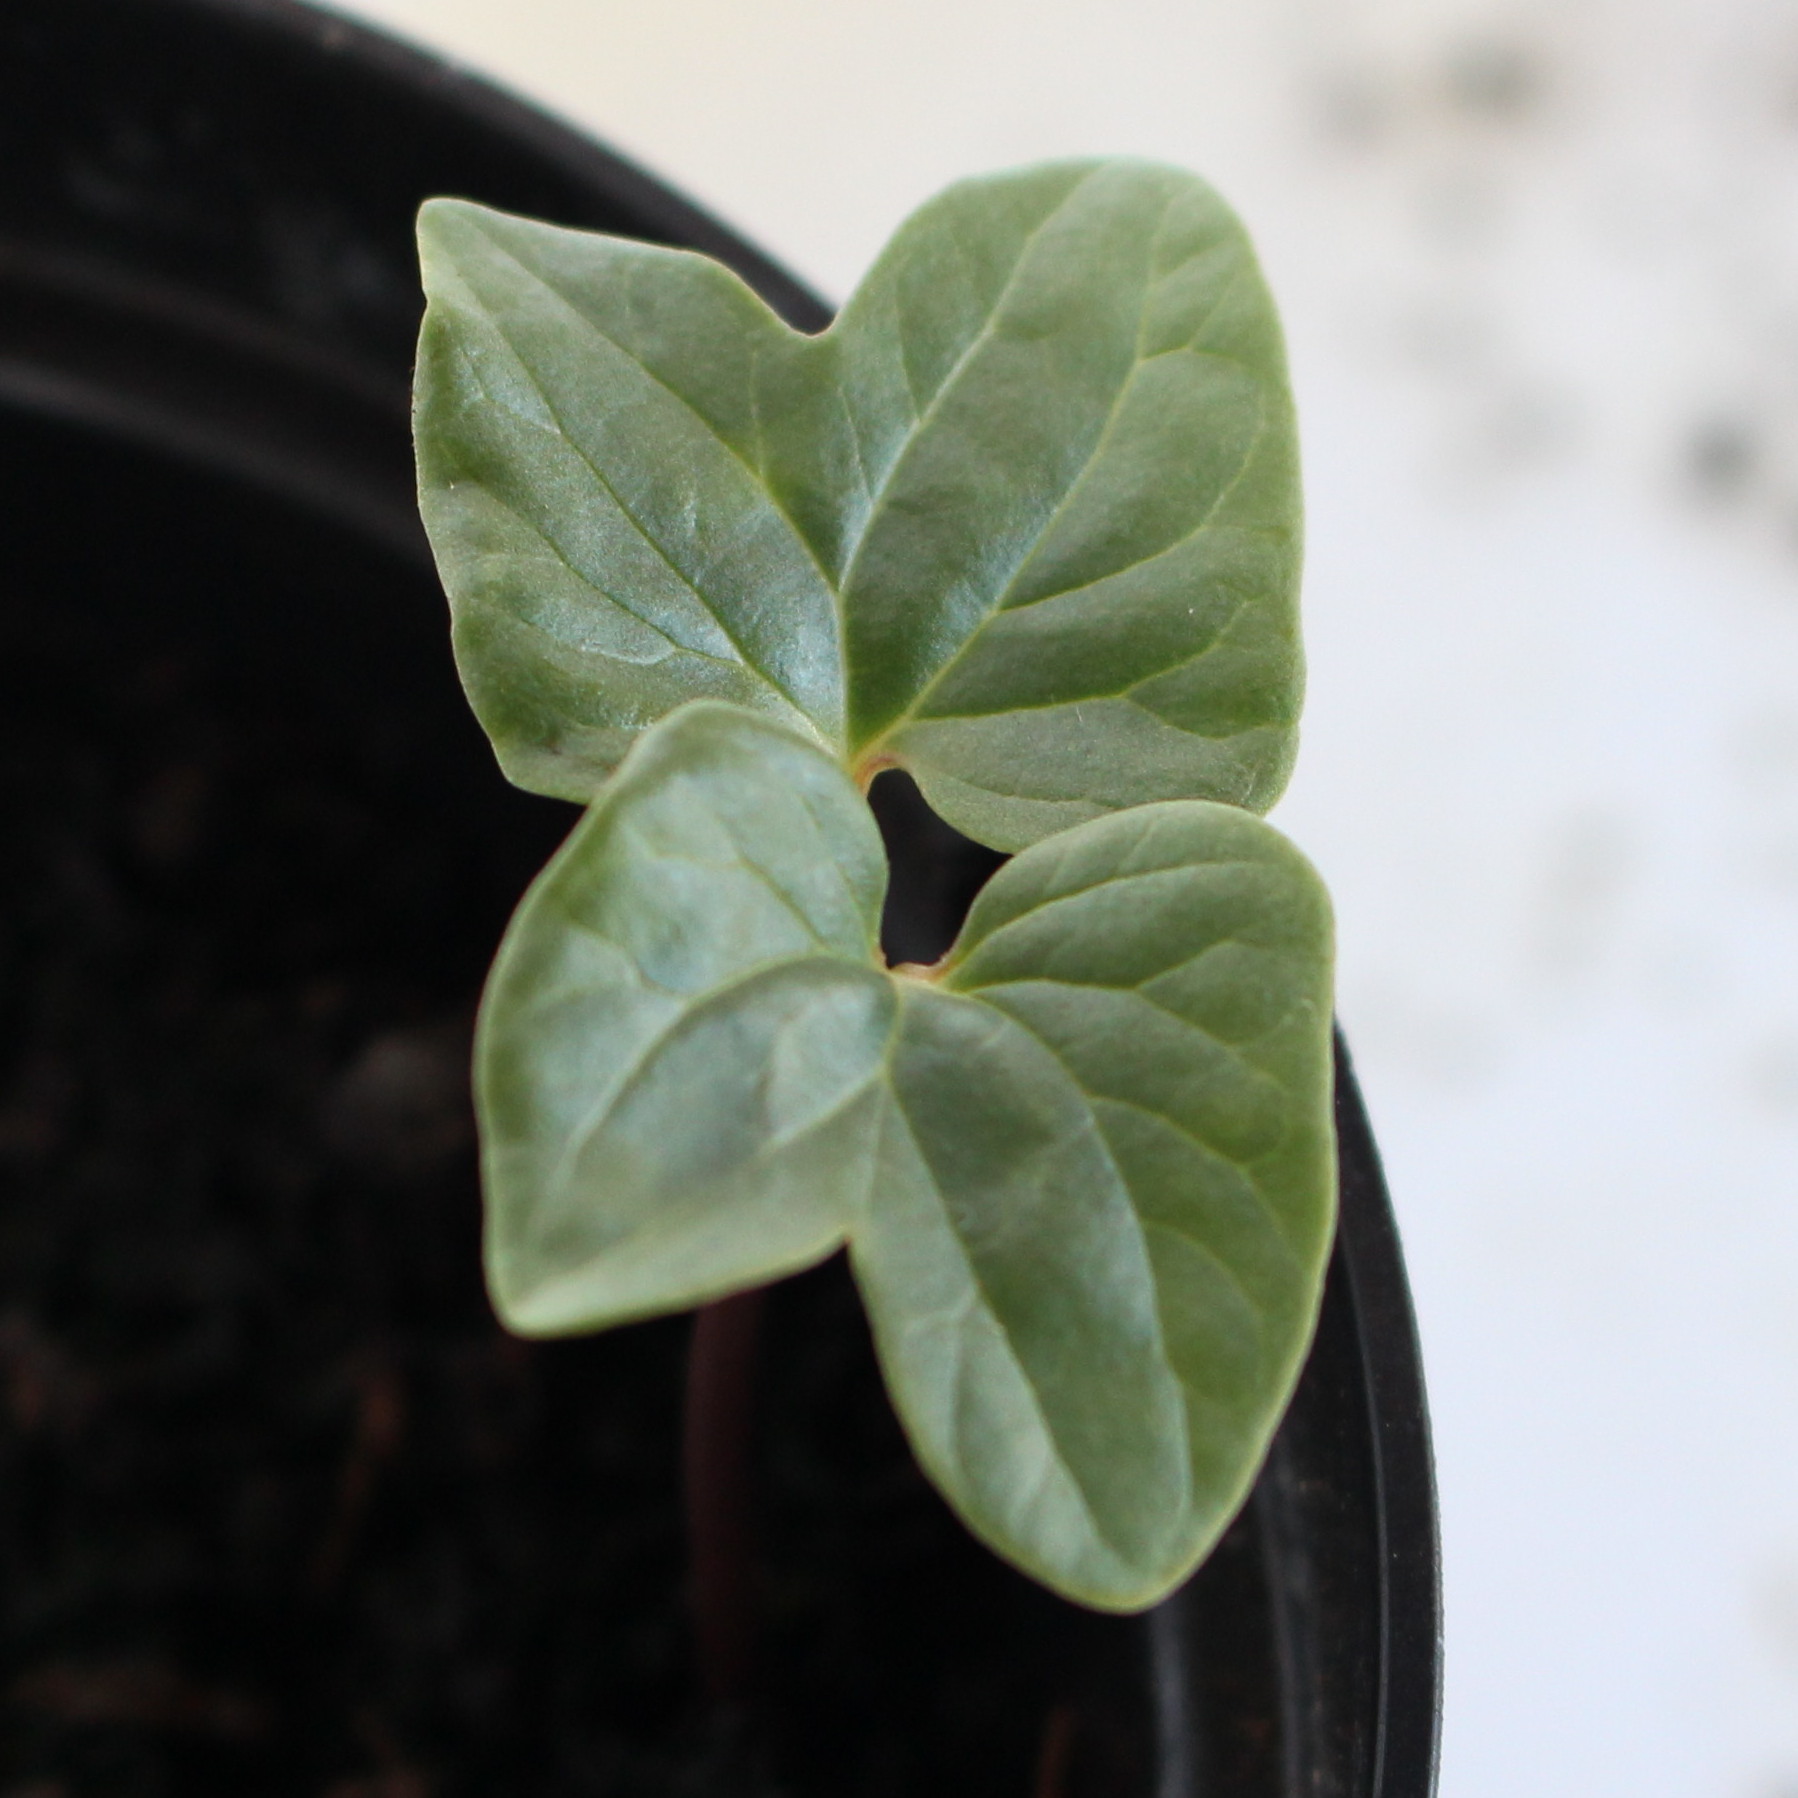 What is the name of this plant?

Convolvulus arvensis
